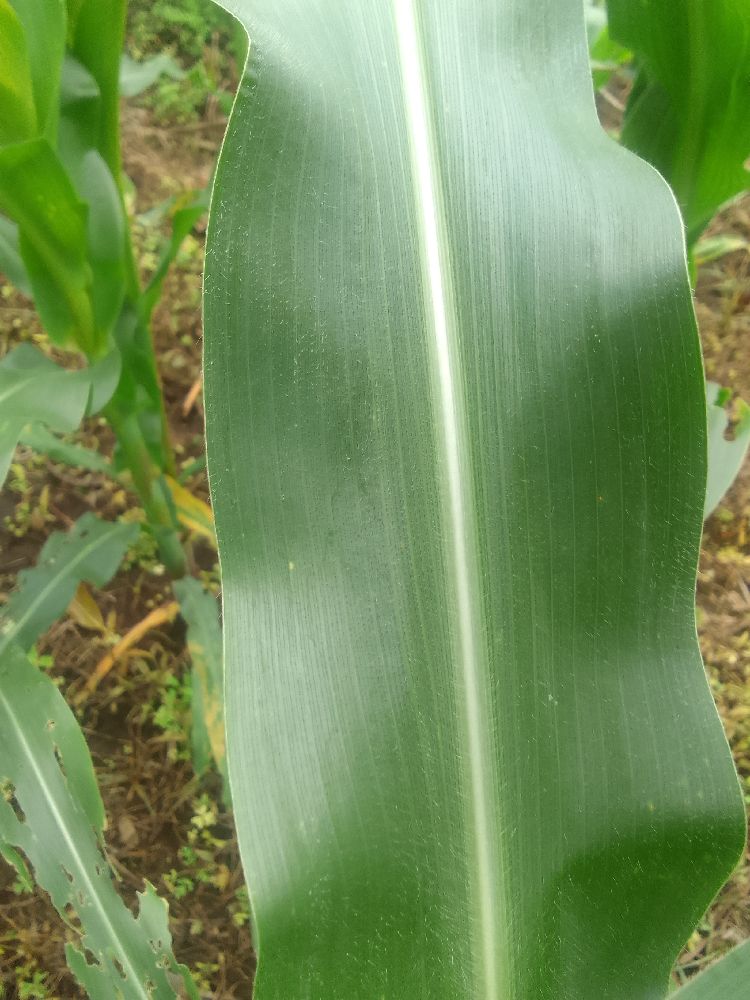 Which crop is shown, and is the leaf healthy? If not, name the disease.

maize, healthy
